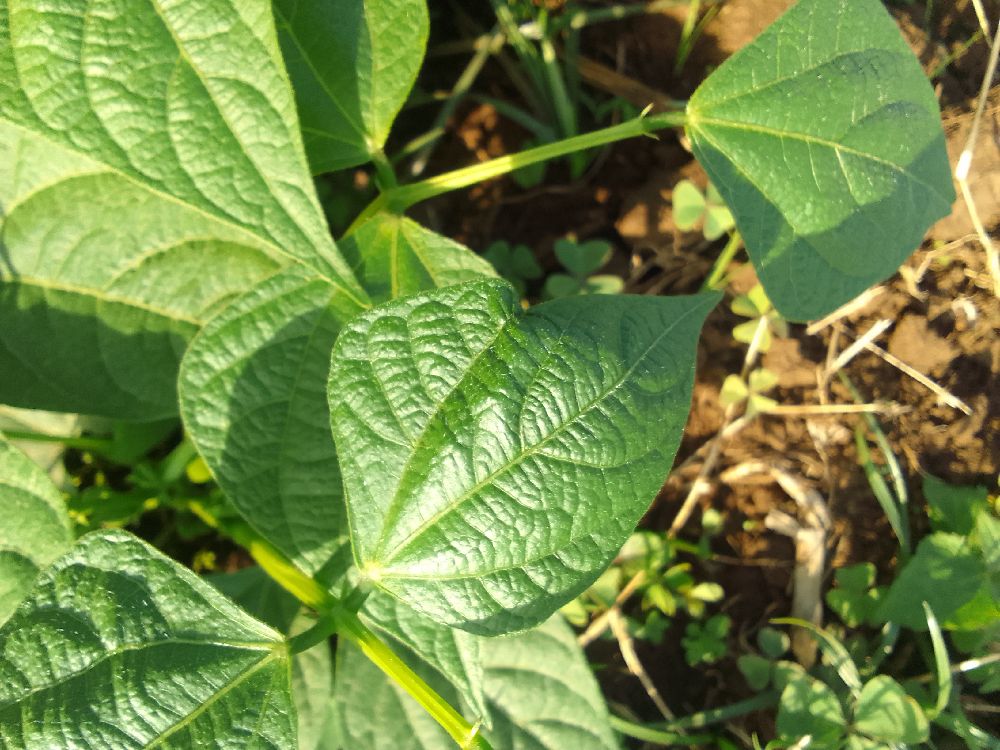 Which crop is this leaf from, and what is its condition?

common bean, healthy
